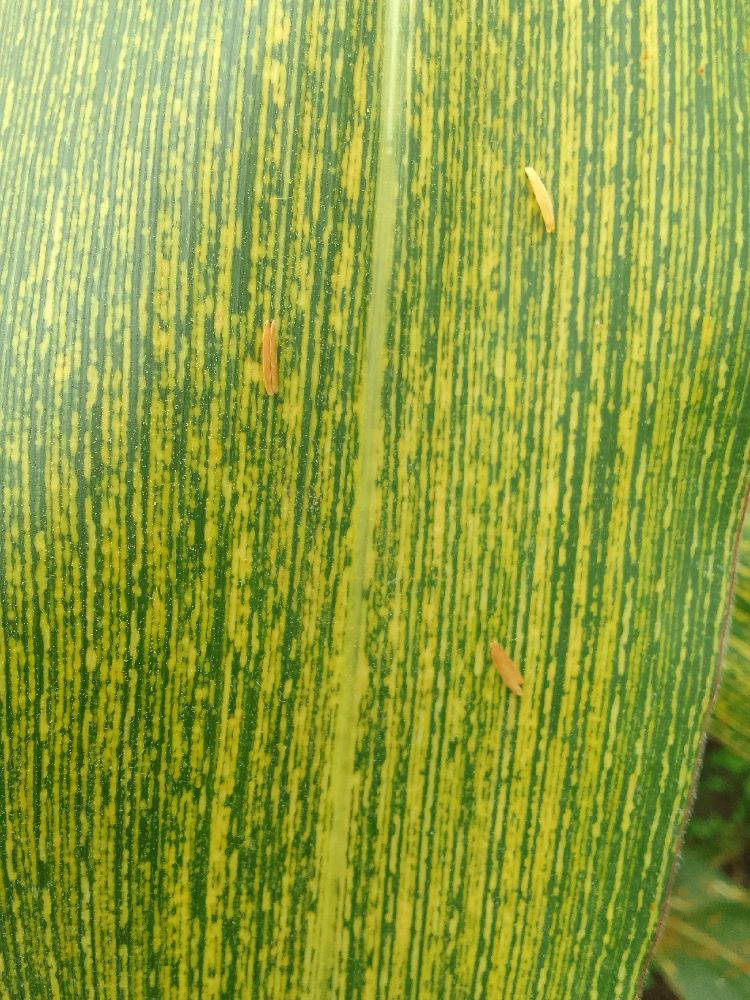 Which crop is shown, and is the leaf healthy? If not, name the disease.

maize, maize streak virus
